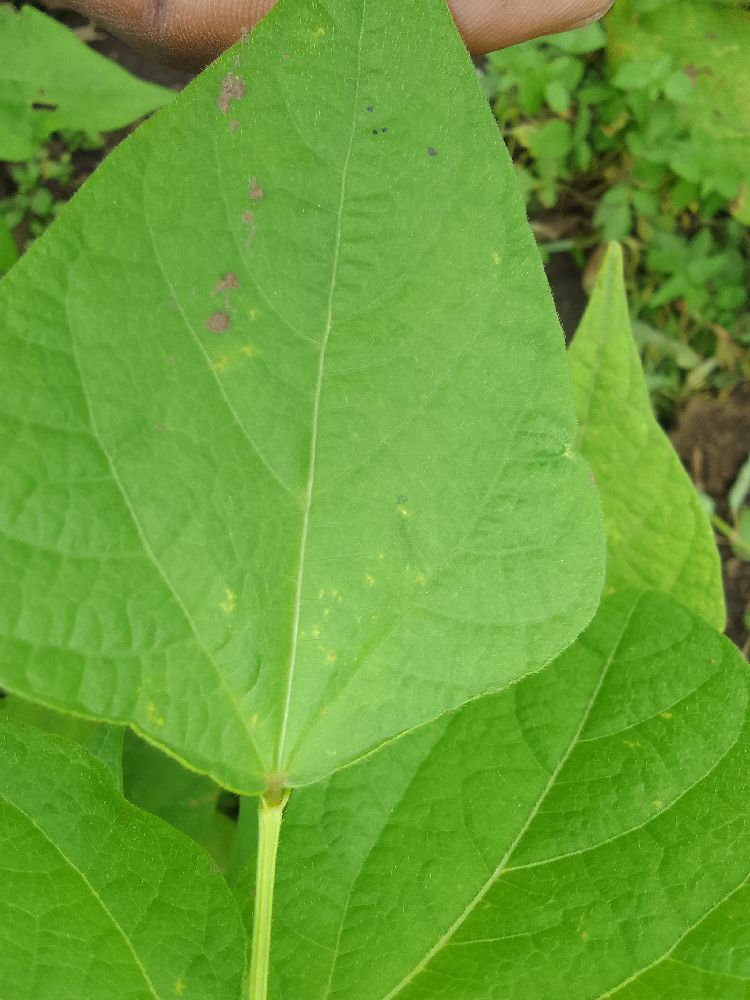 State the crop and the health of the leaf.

common bean, healthy
